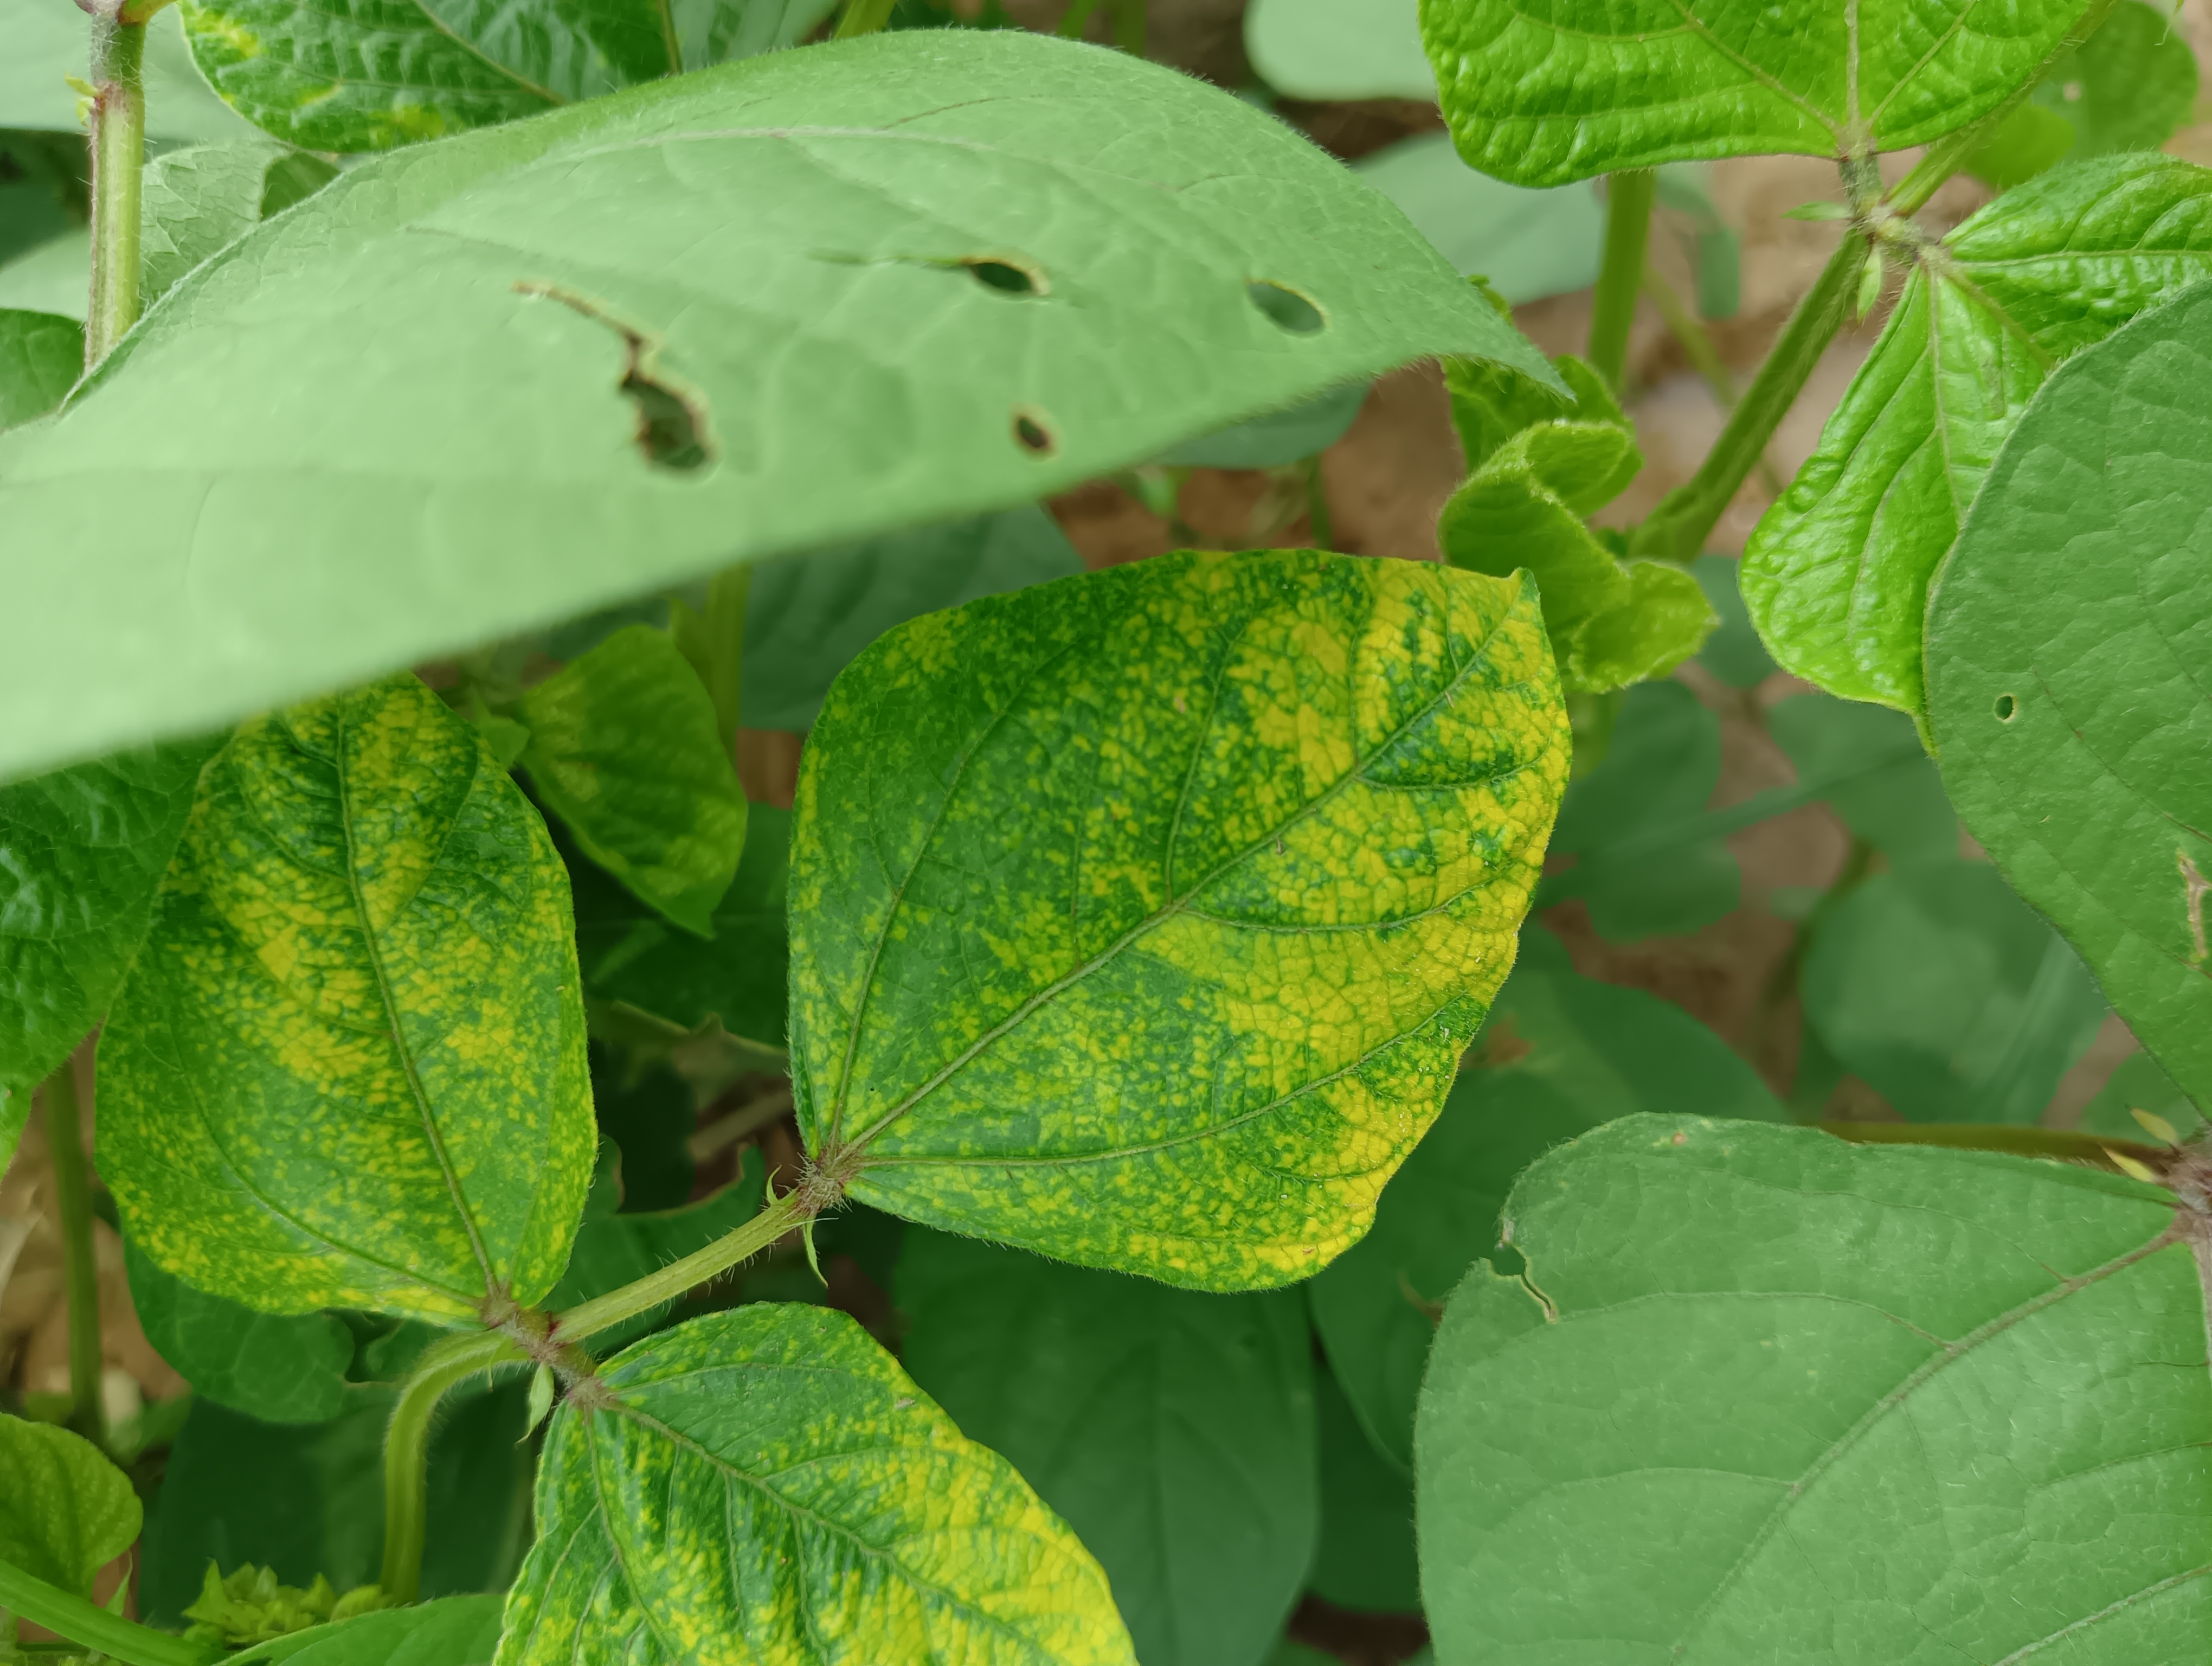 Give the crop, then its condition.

mungbean, yellow mosaic
